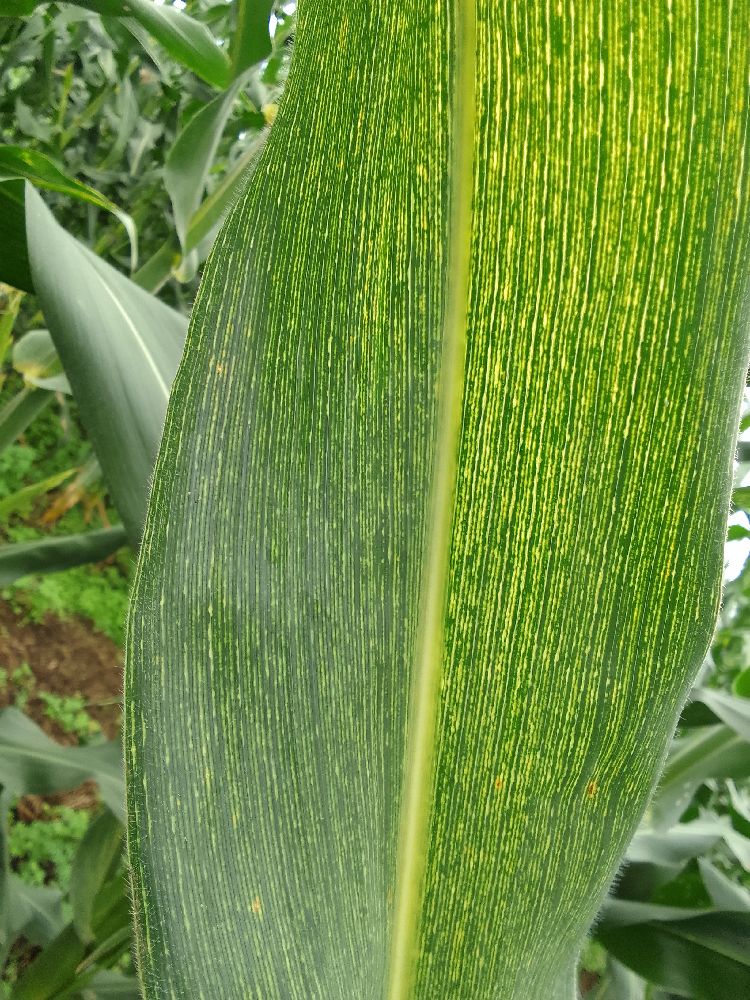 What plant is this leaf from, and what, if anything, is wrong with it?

maize, maize streak virus
